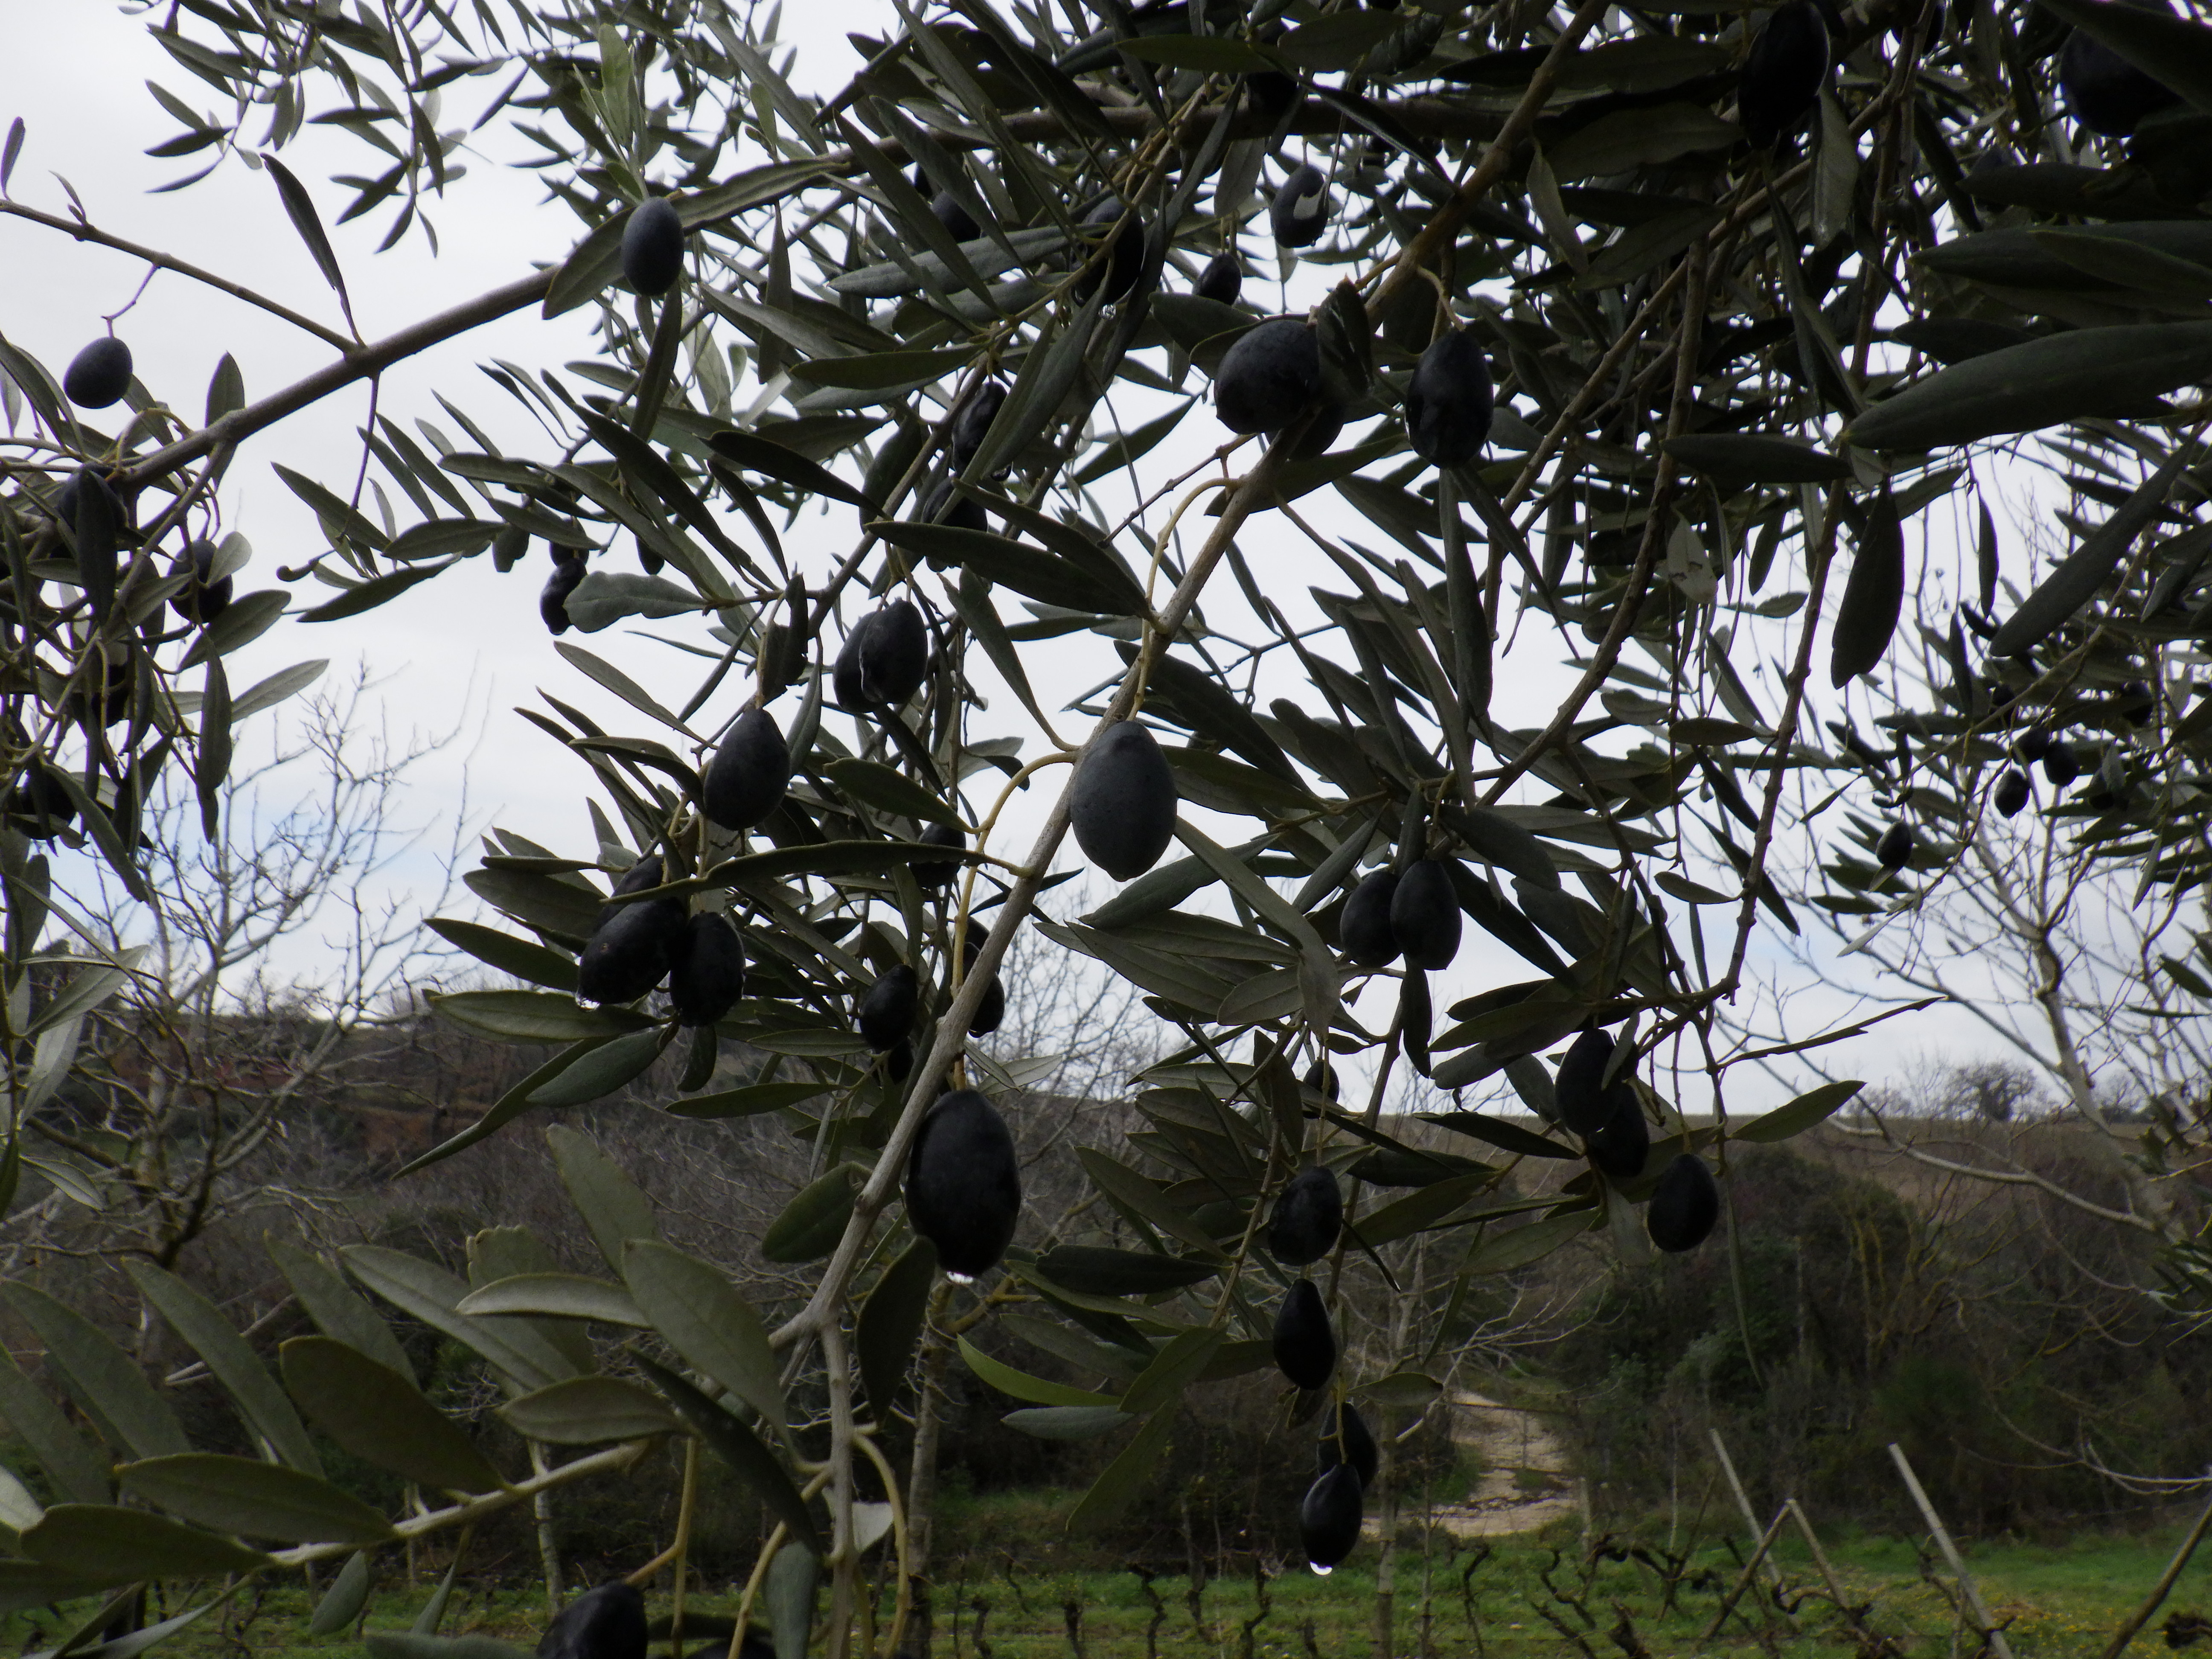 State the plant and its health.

olive, healthy
